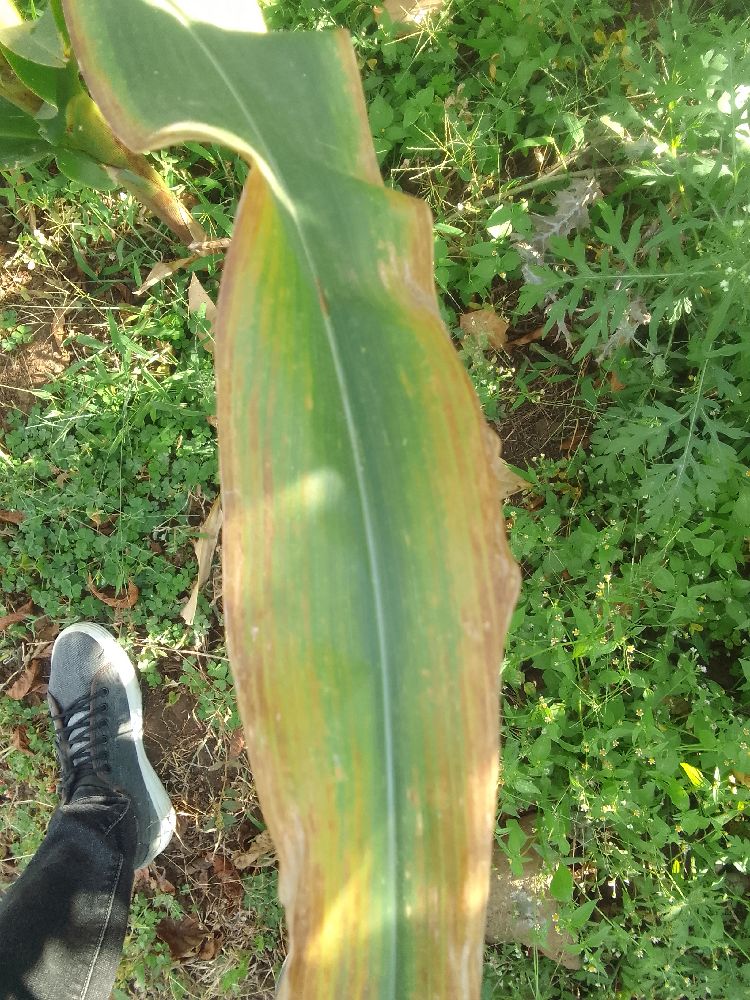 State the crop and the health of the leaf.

maize, maize lethal necrosis
